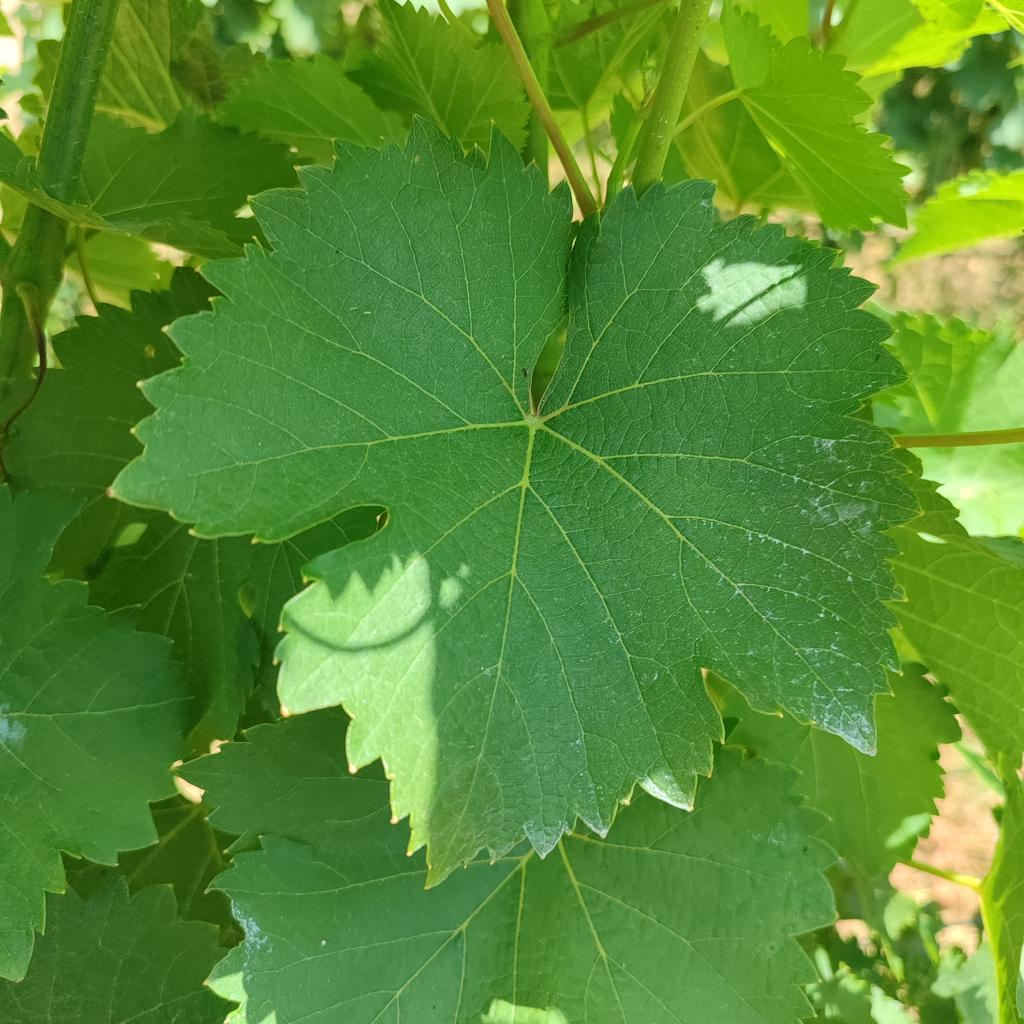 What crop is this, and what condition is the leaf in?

grapevine, healthy
